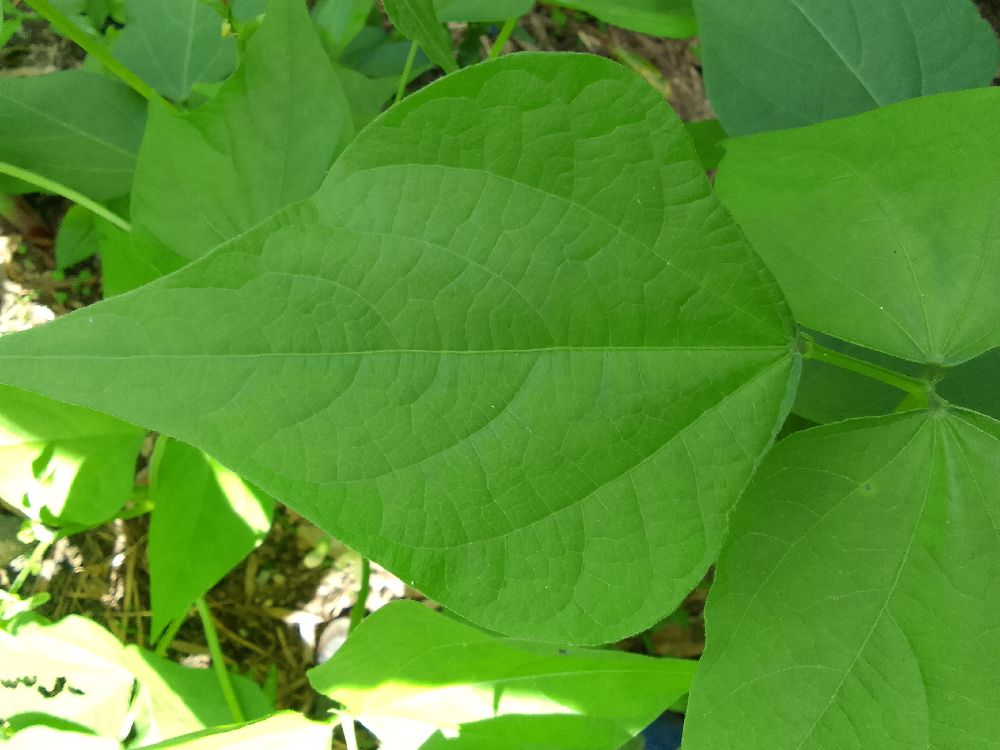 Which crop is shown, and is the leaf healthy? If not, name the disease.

common bean, healthy
